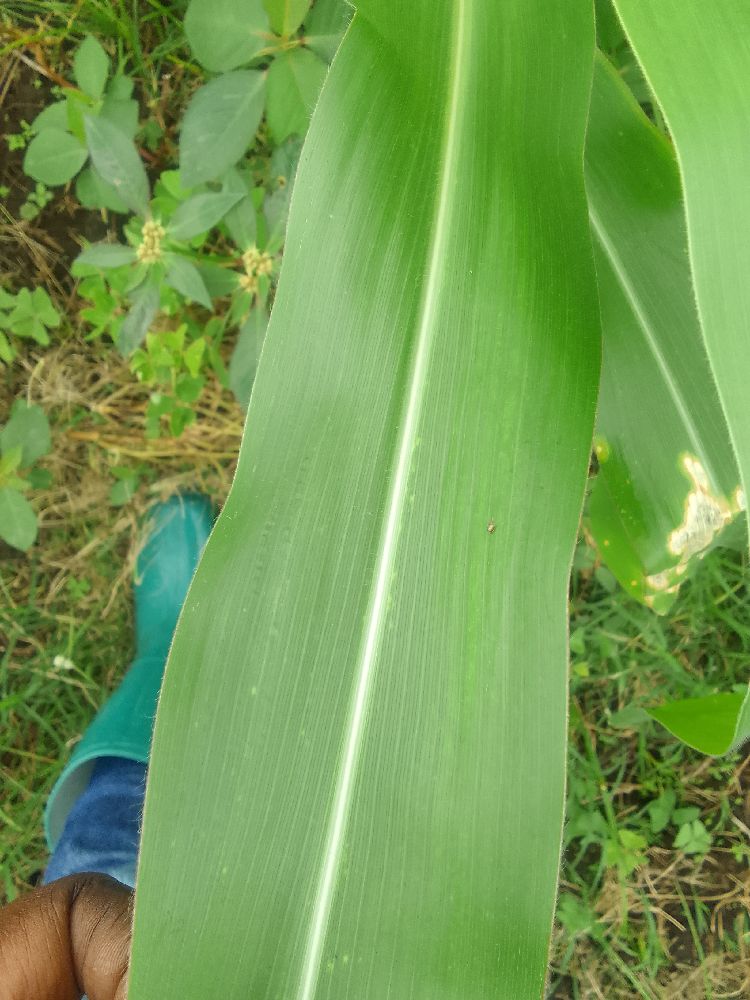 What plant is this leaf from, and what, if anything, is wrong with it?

maize, healthy
